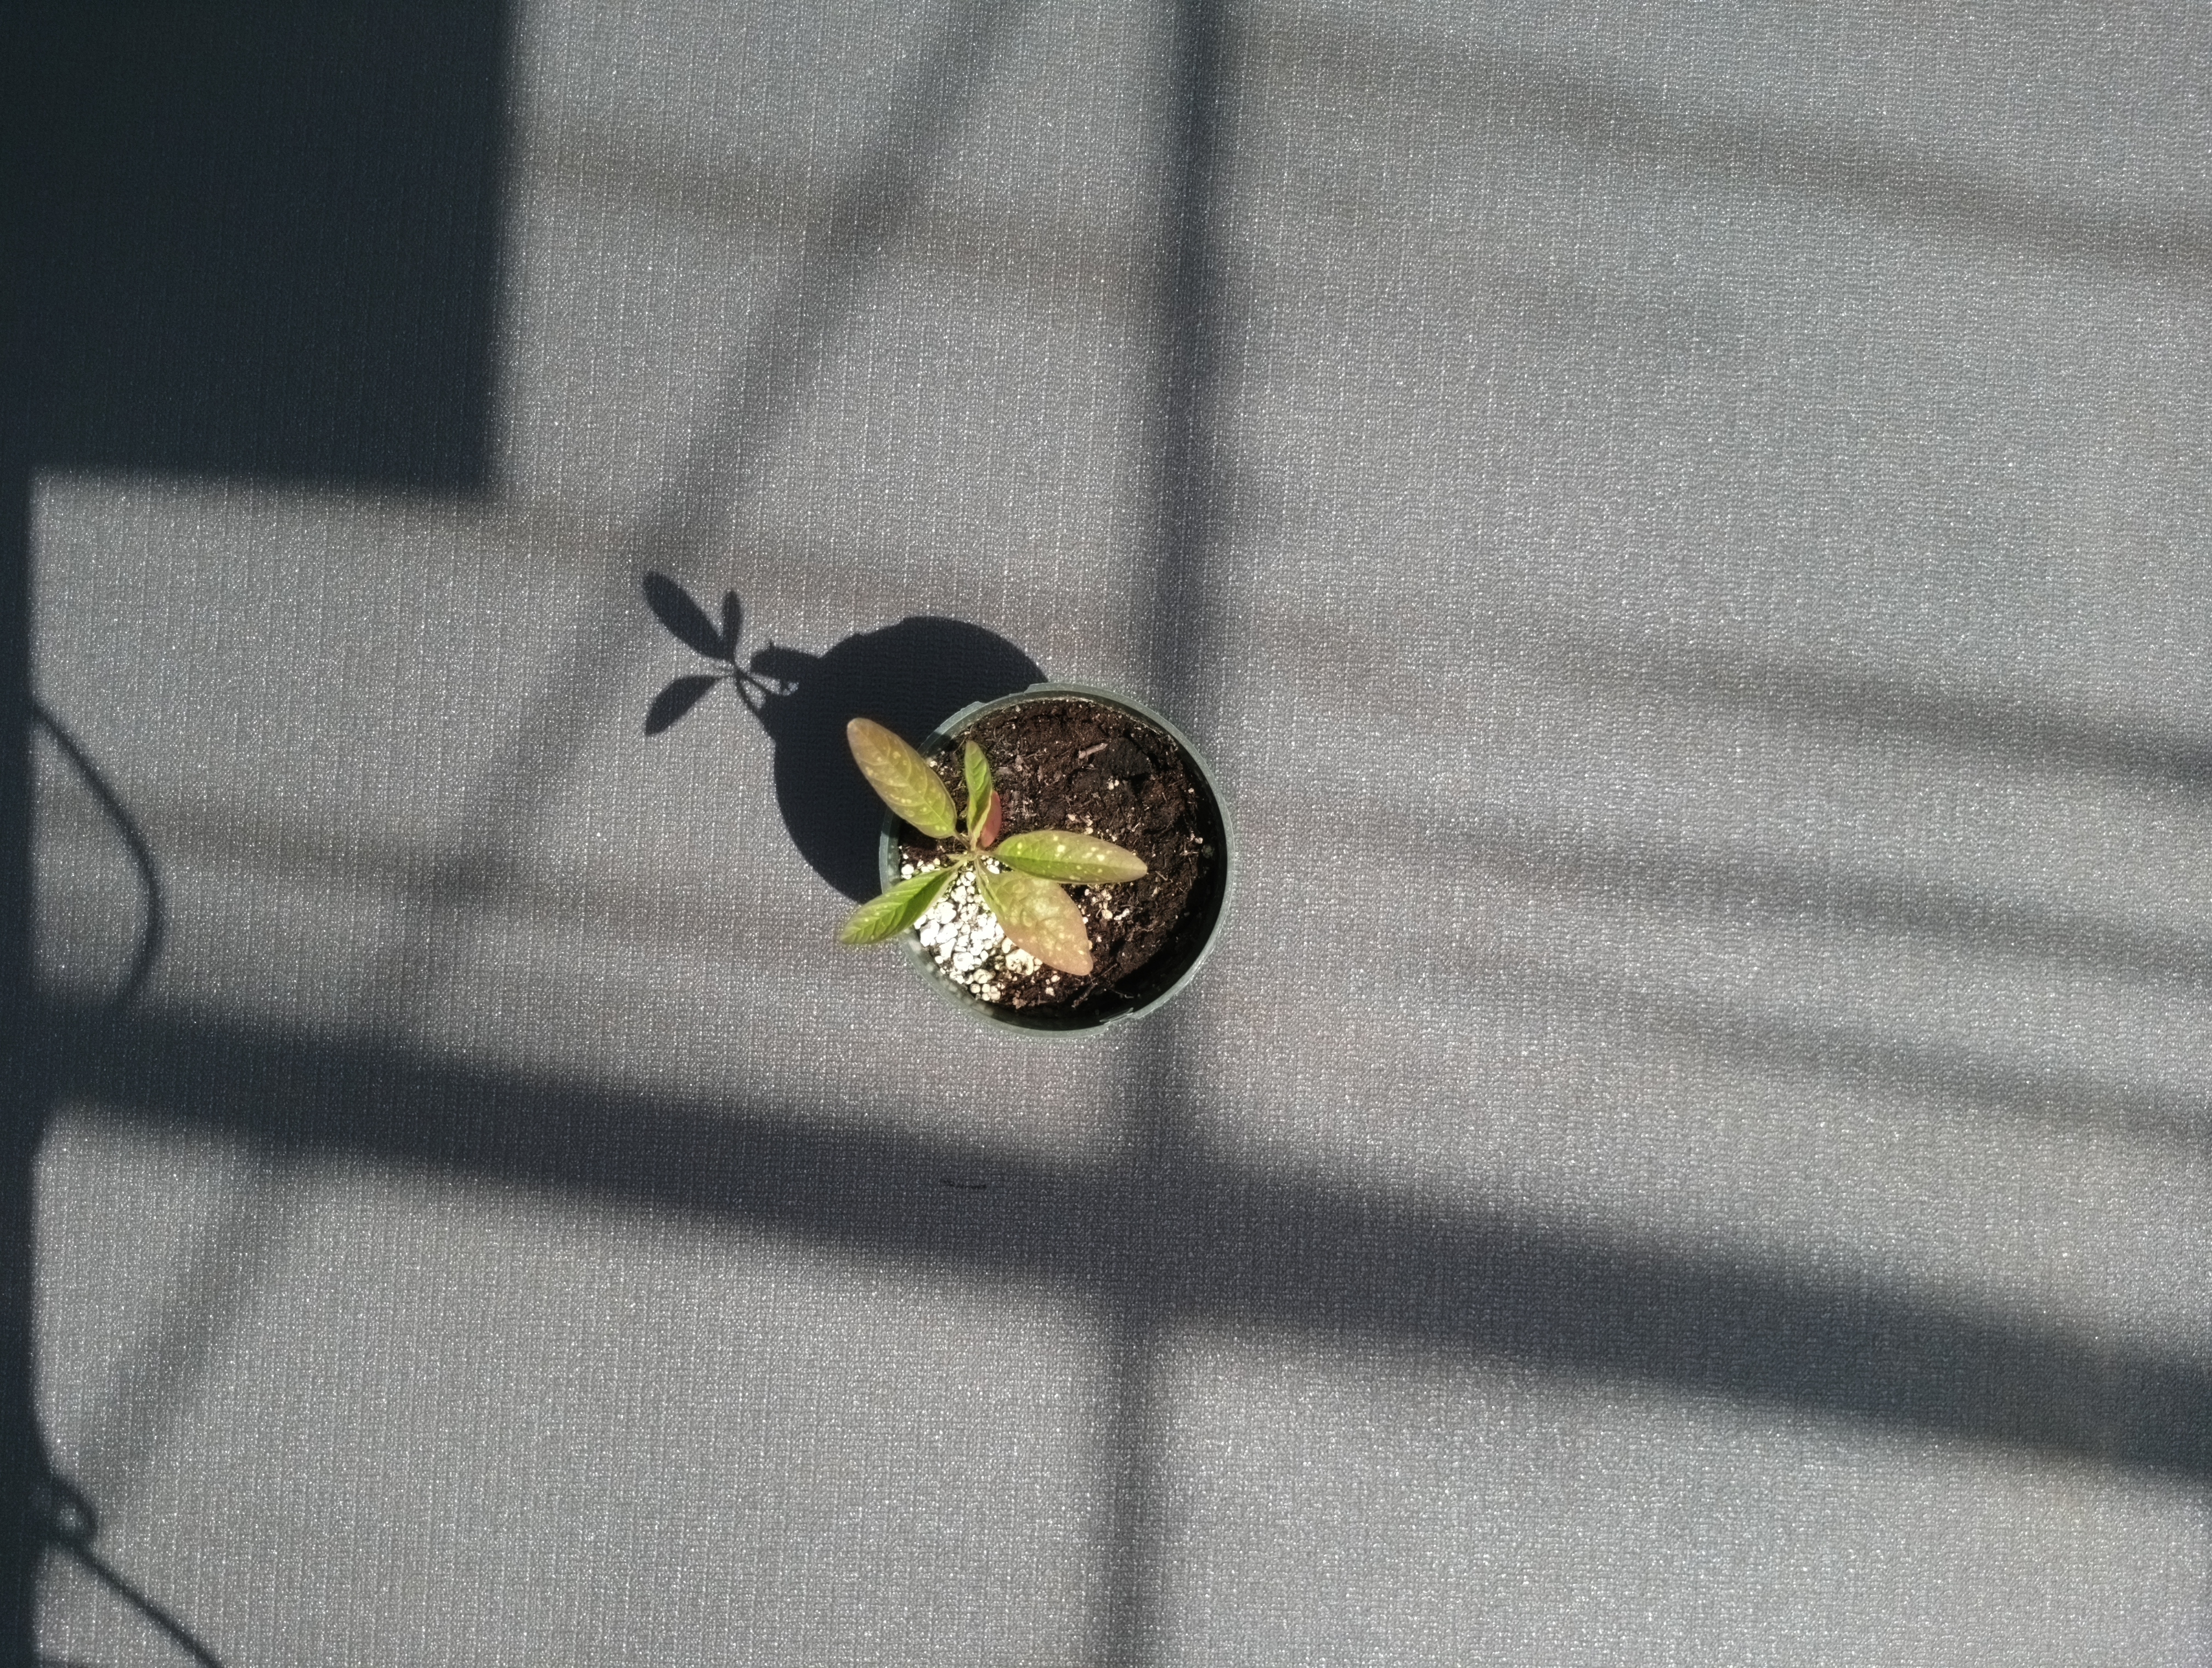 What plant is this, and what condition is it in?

waterhemp, chlorosis only
